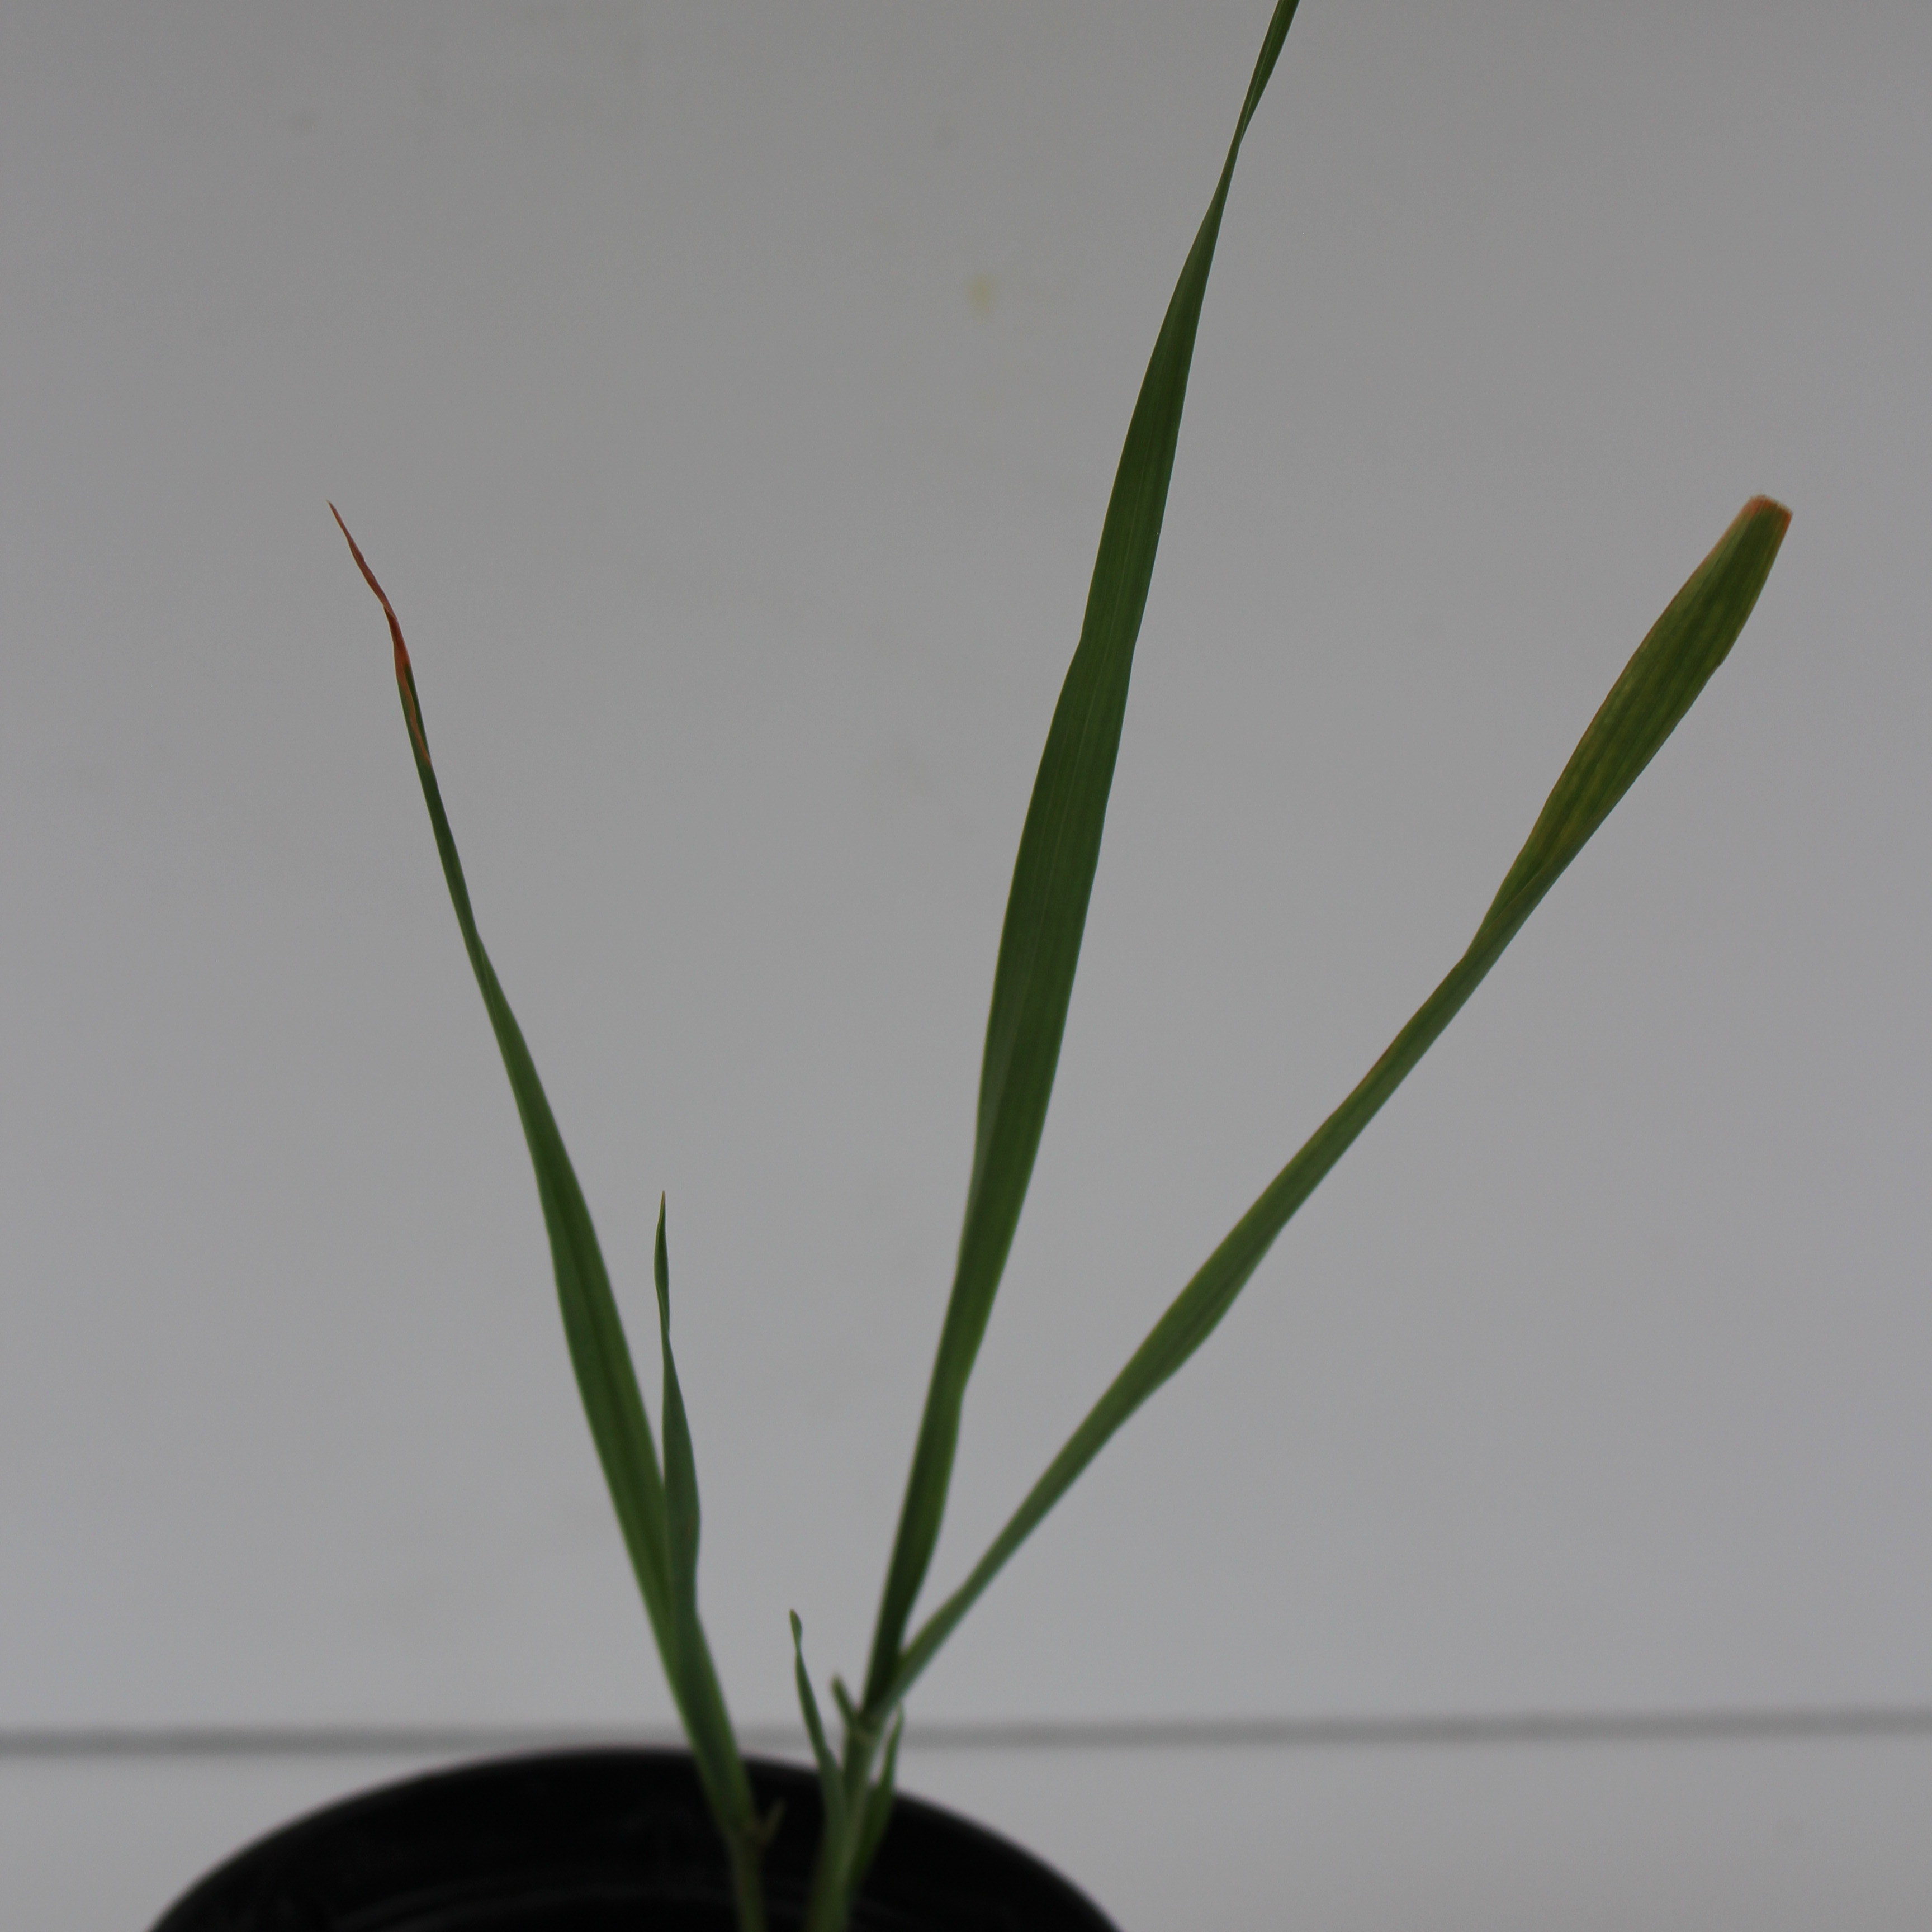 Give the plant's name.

Avena sterilis
